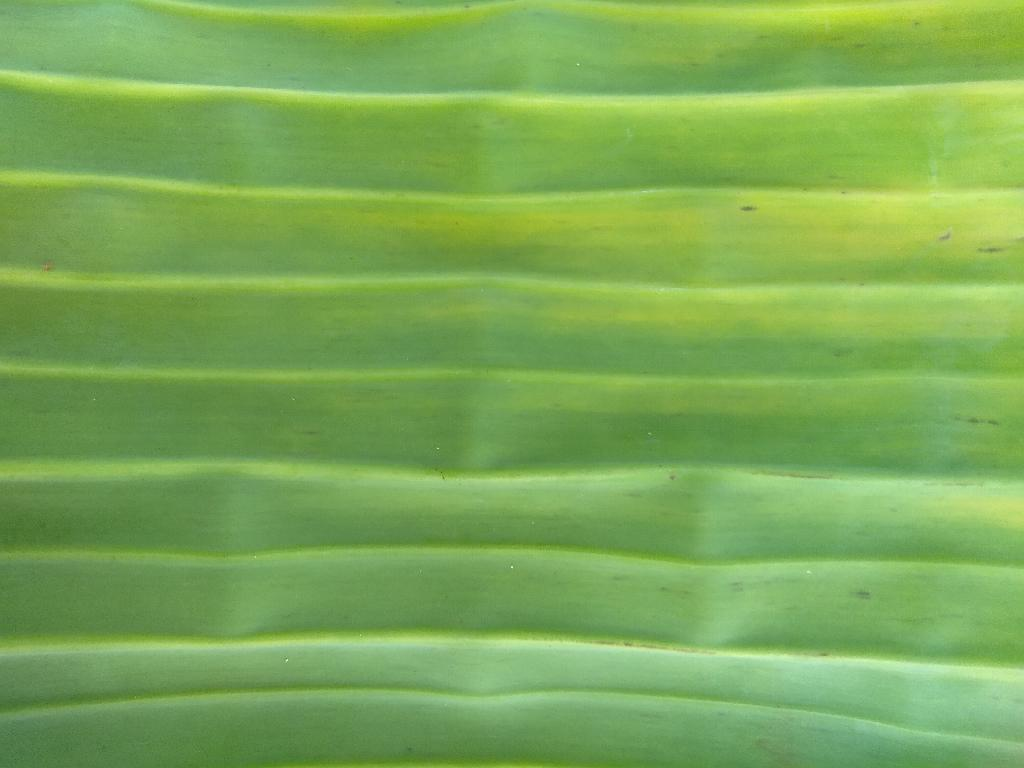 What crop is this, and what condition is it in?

banana, fusarium wilt race 1
